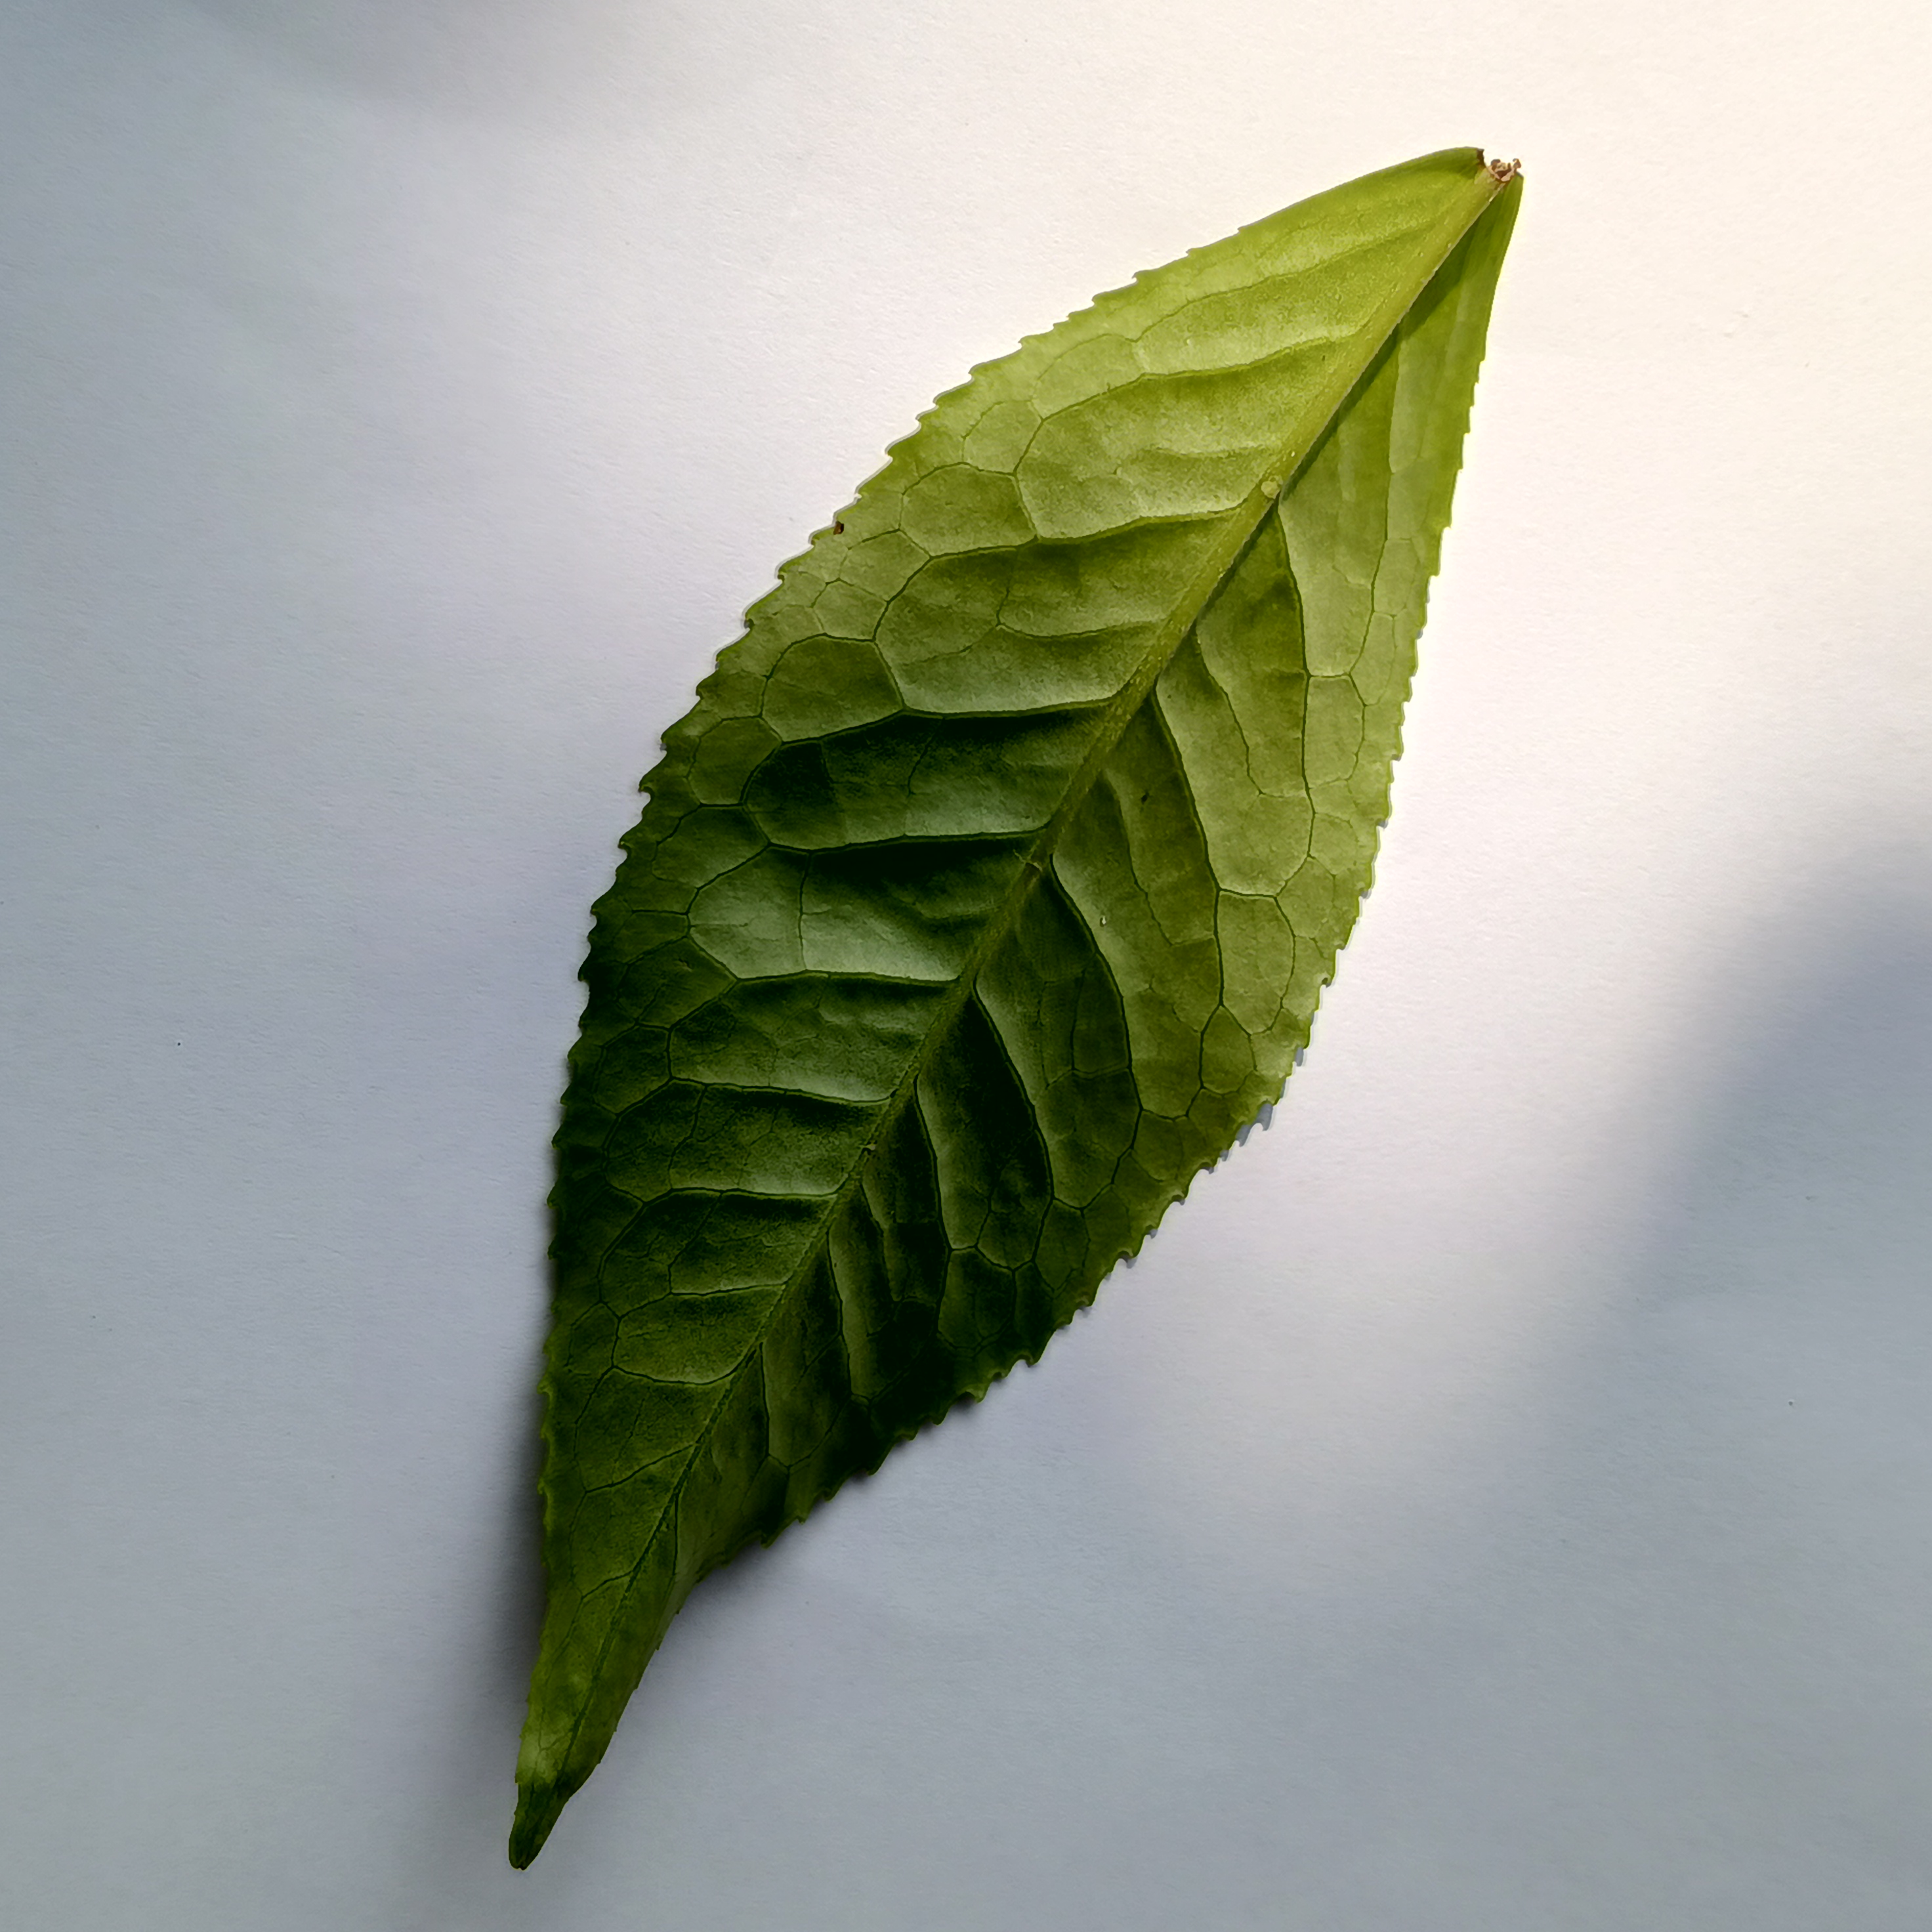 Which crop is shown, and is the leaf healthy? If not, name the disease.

tea, healthy
